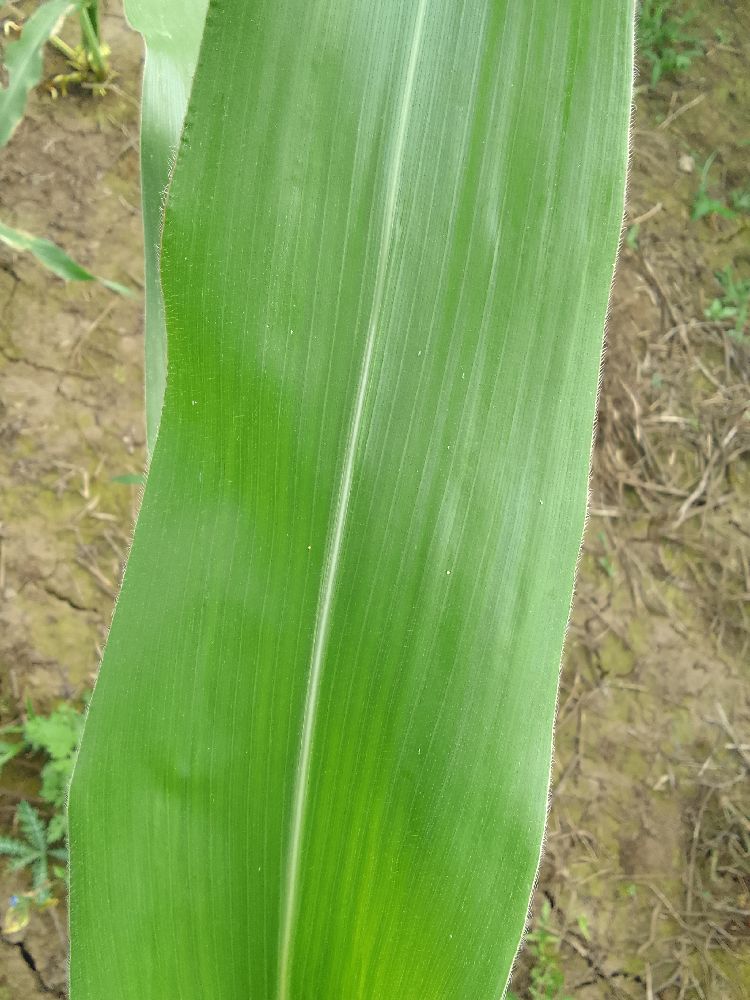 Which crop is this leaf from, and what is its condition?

maize, healthy
